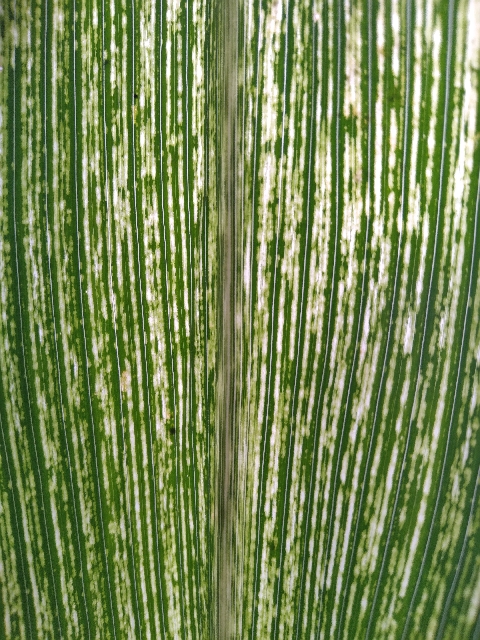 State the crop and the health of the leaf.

maize, maize streak virus
